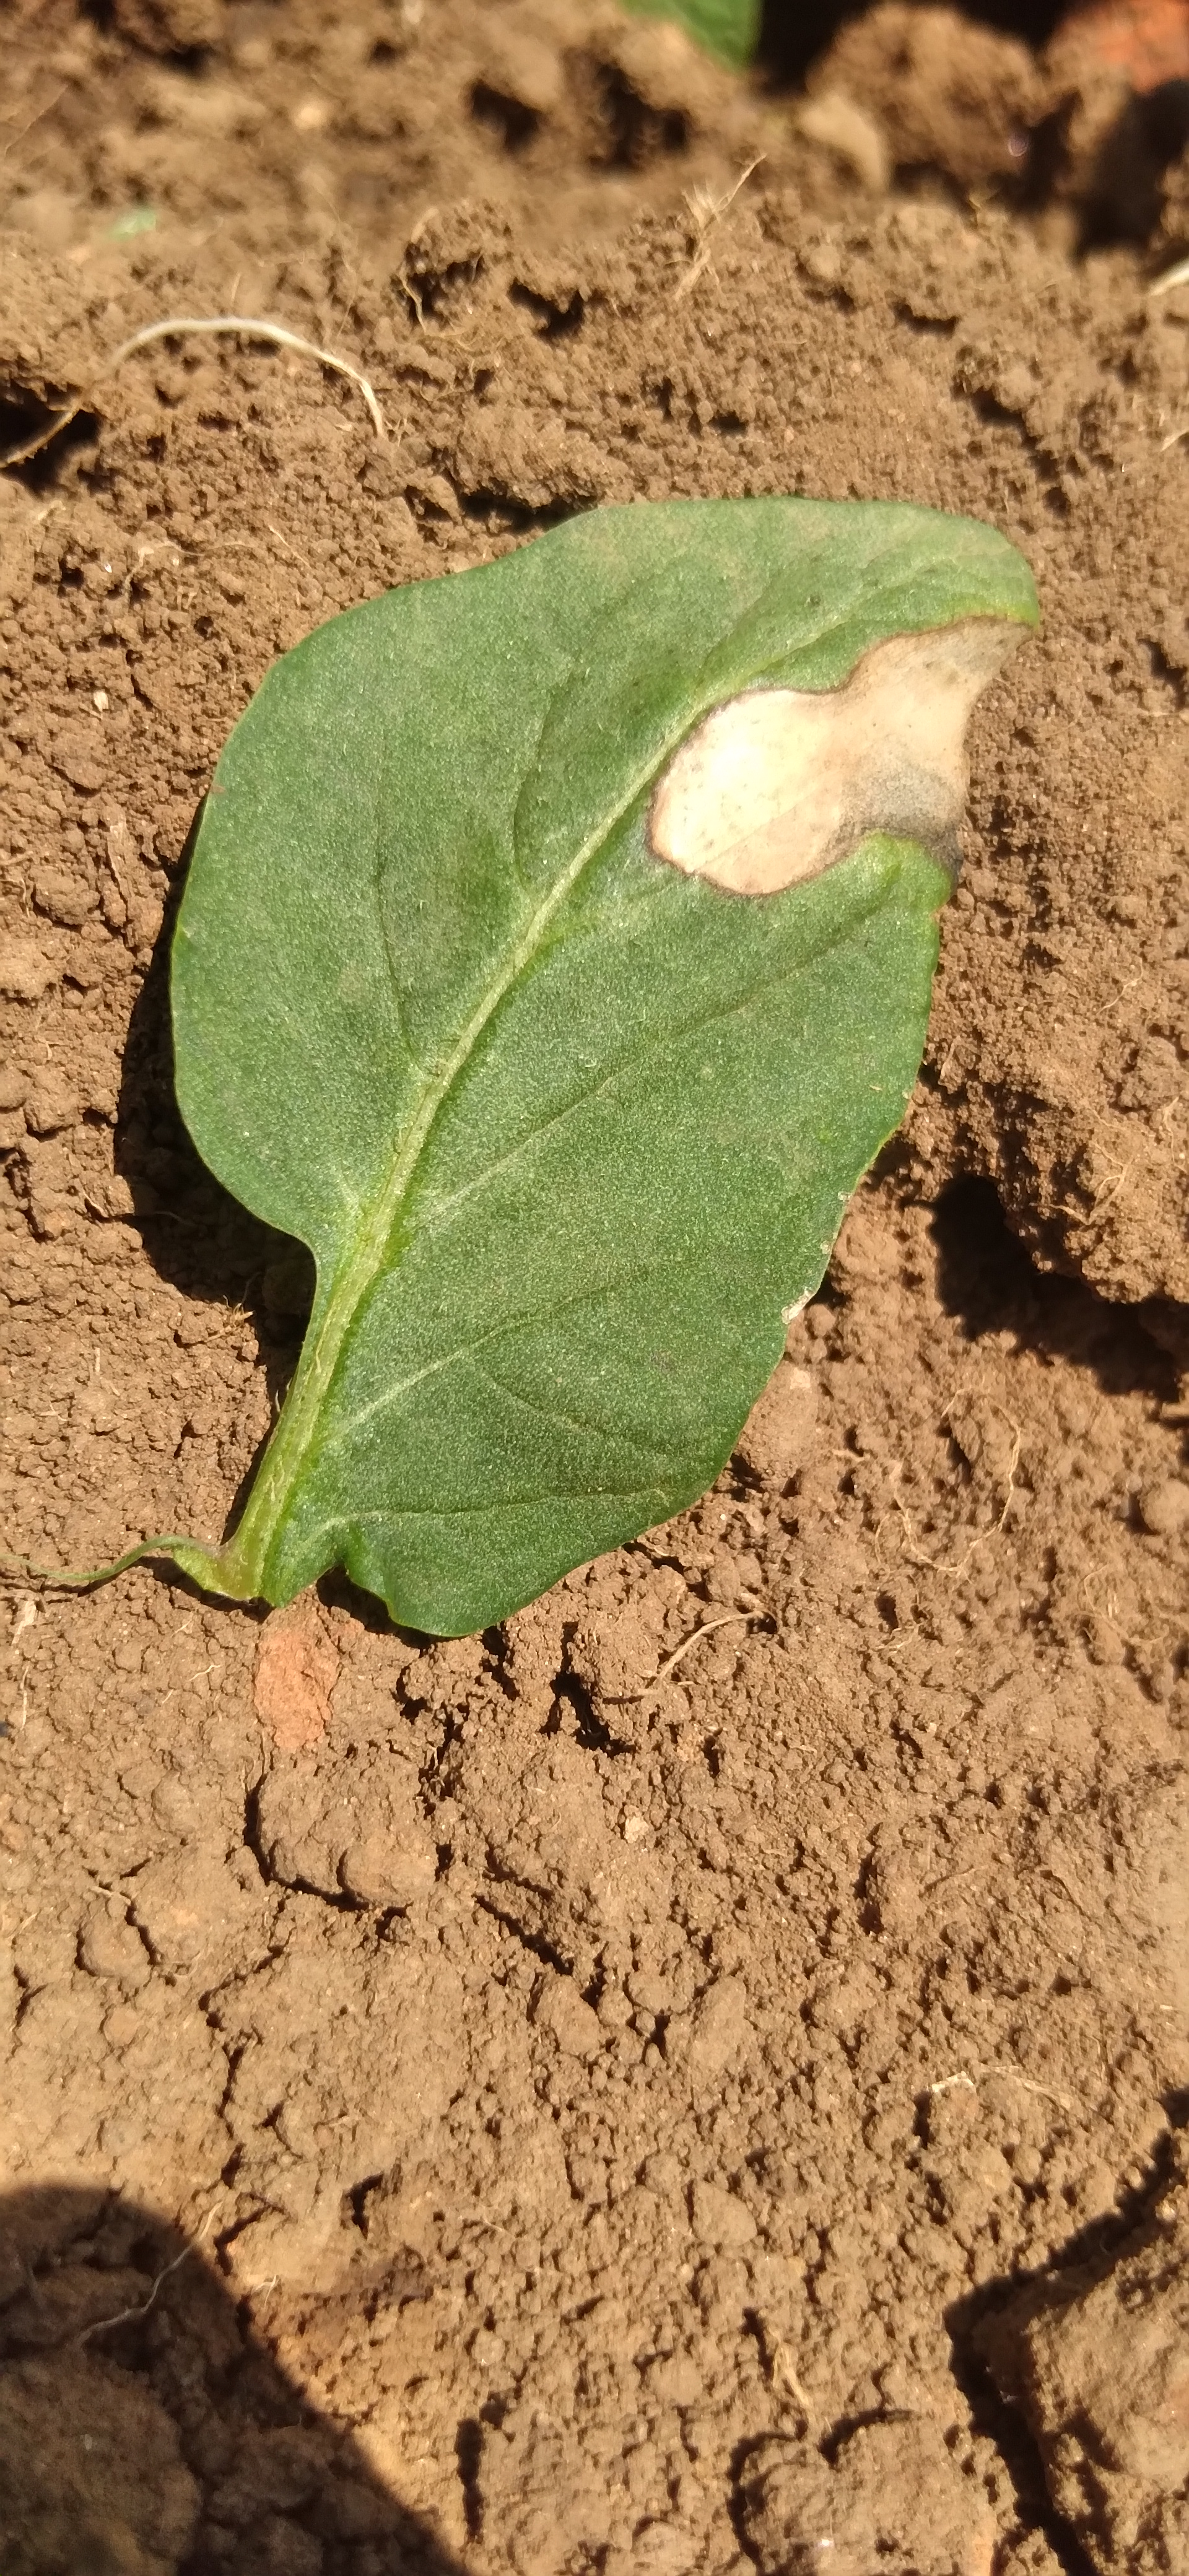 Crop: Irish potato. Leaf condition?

early blight
